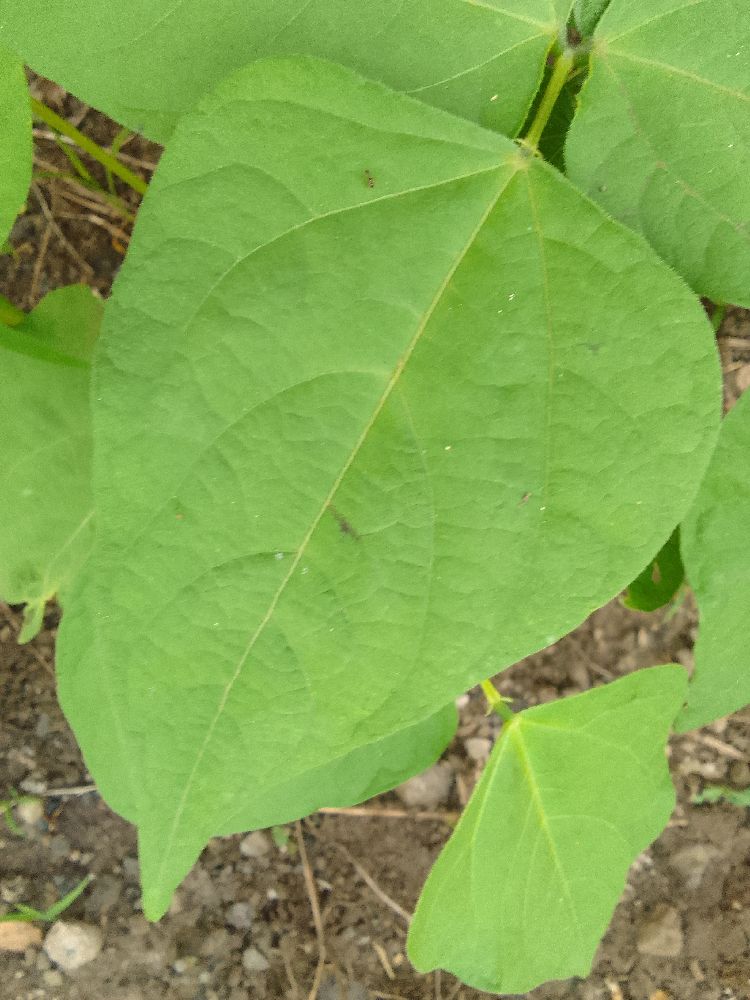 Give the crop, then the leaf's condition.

common bean, healthy
